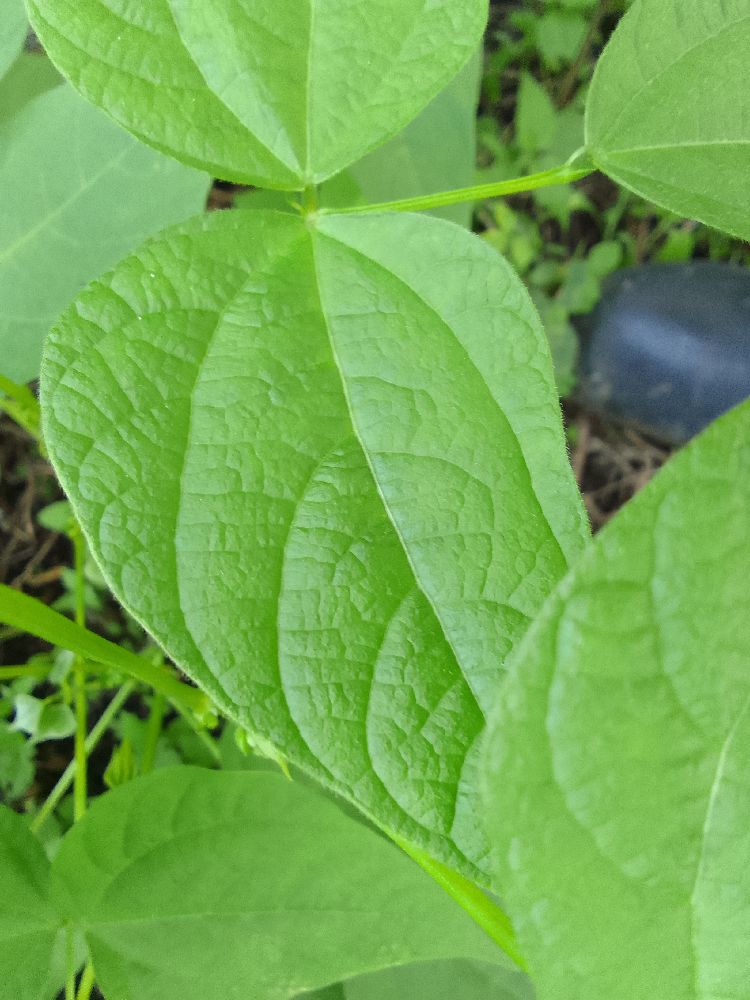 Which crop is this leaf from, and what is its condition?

common bean, healthy
